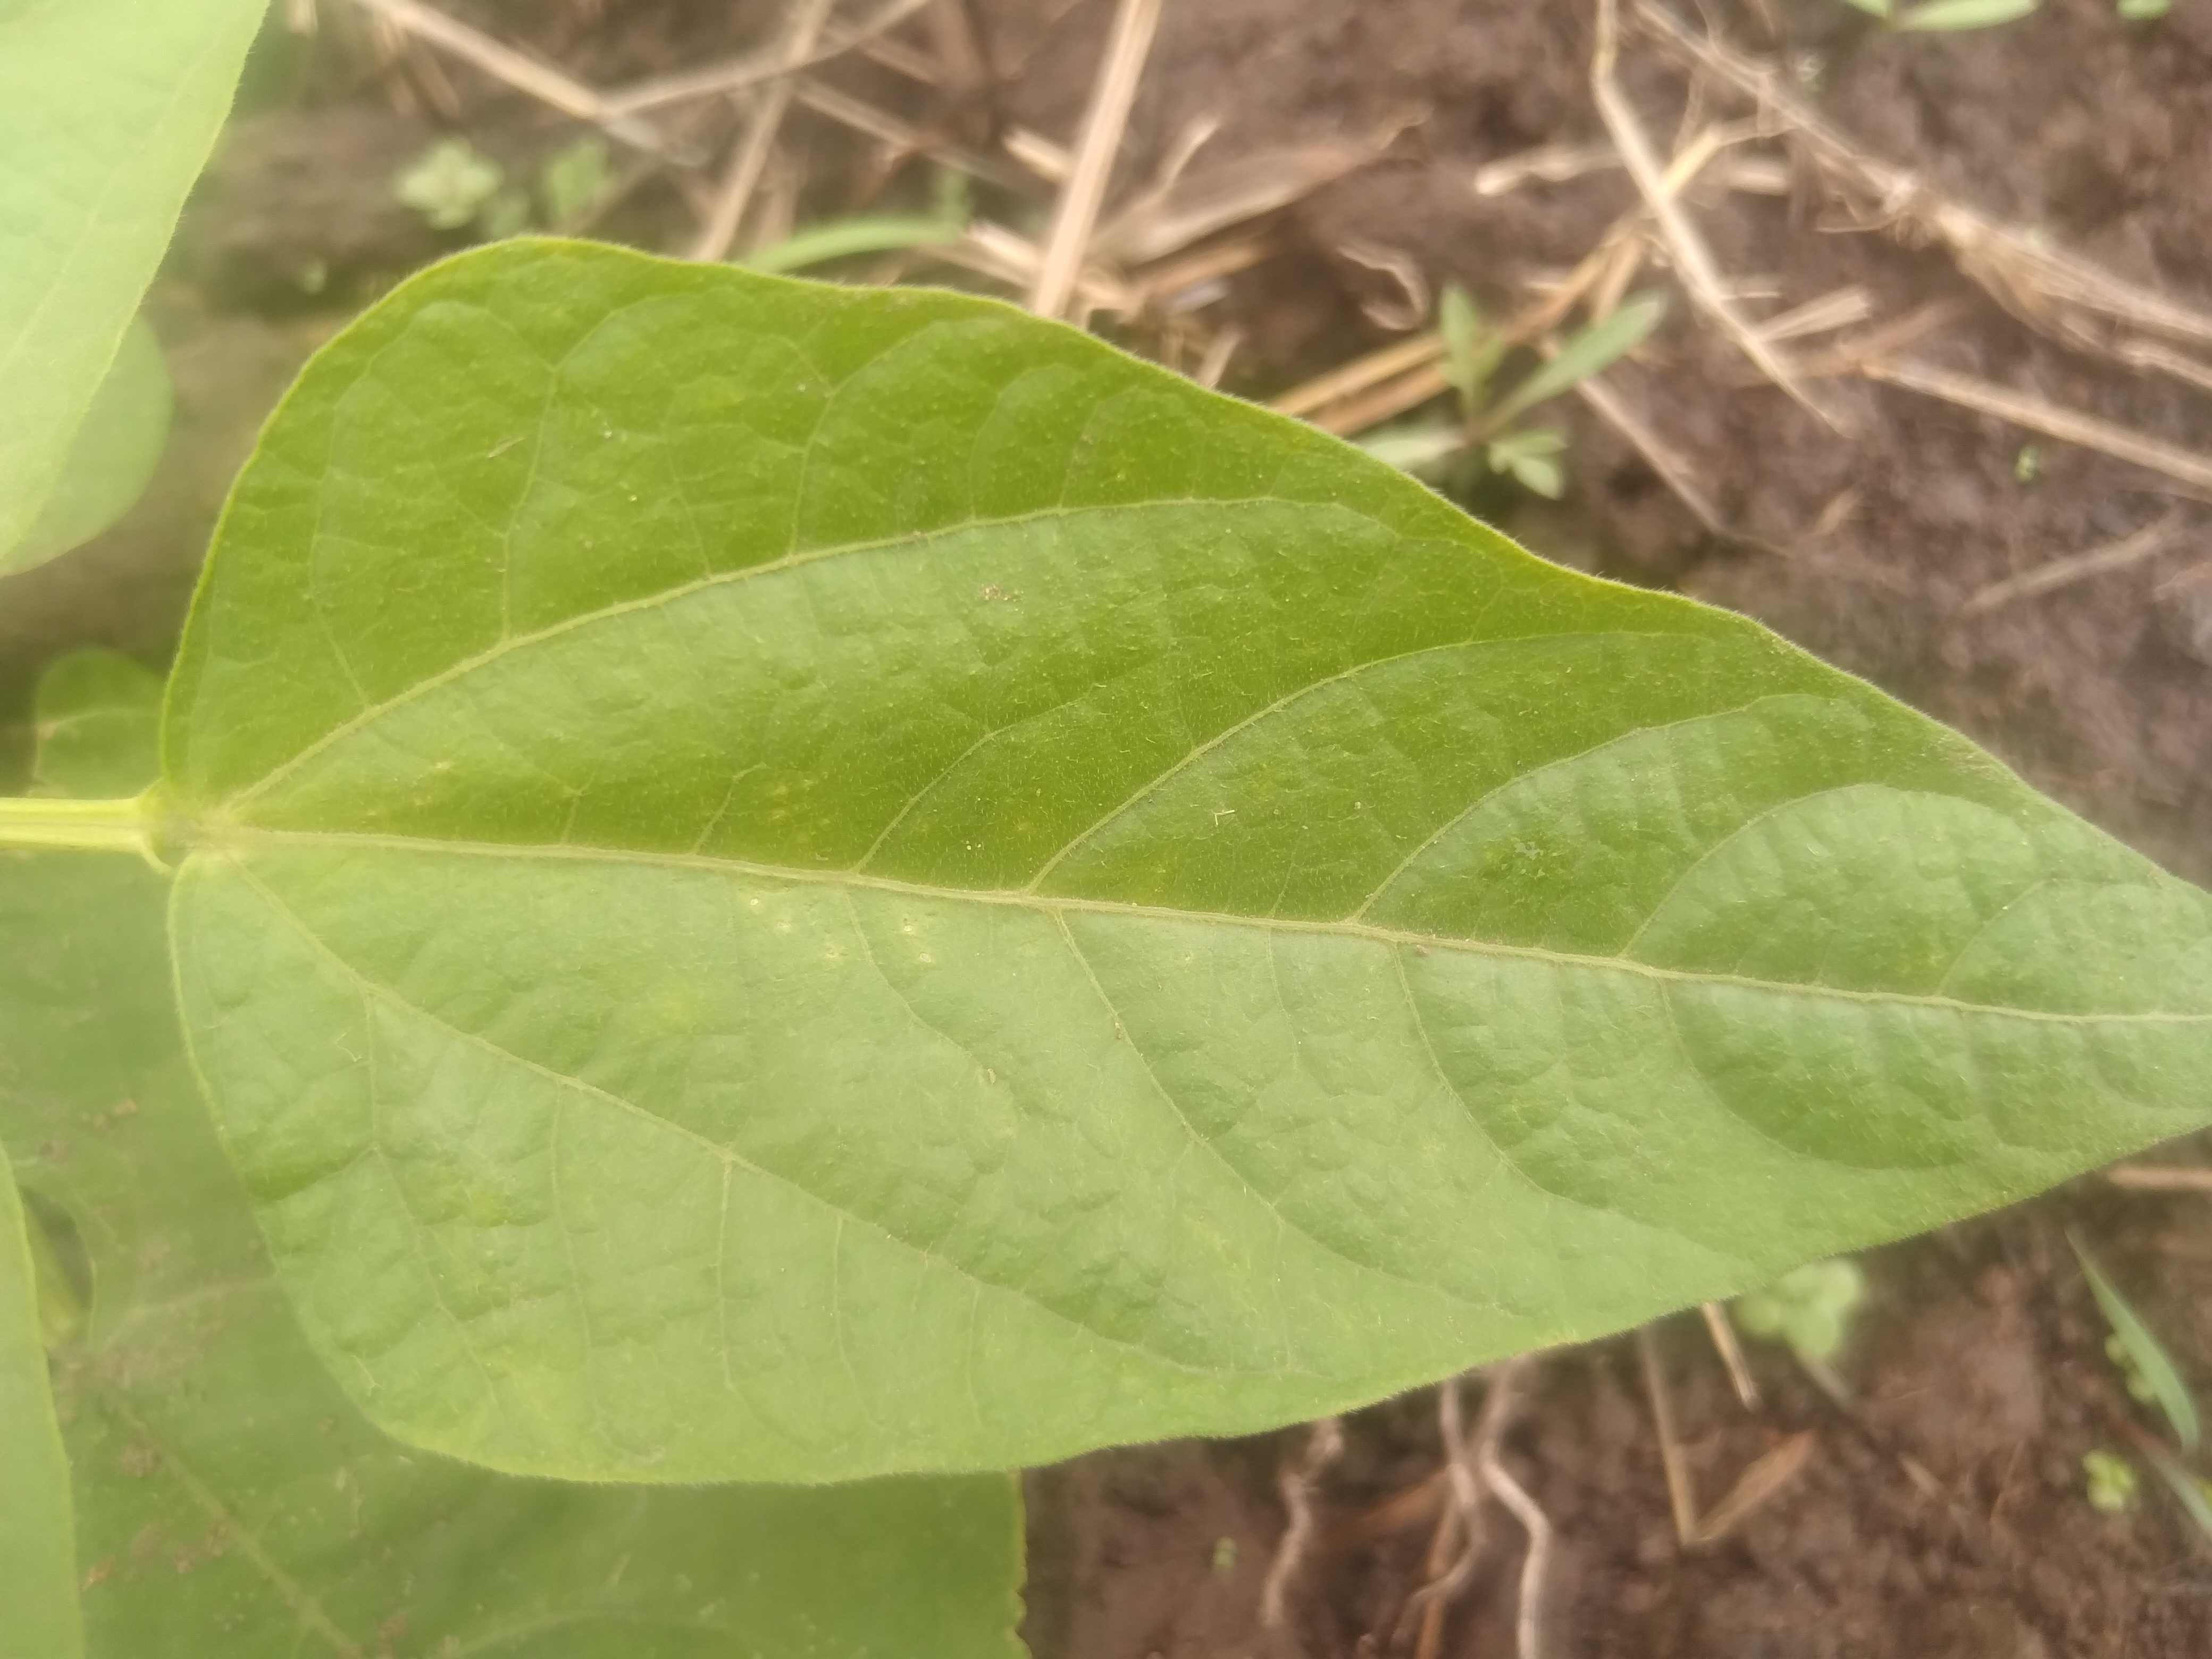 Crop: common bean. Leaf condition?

healthy
